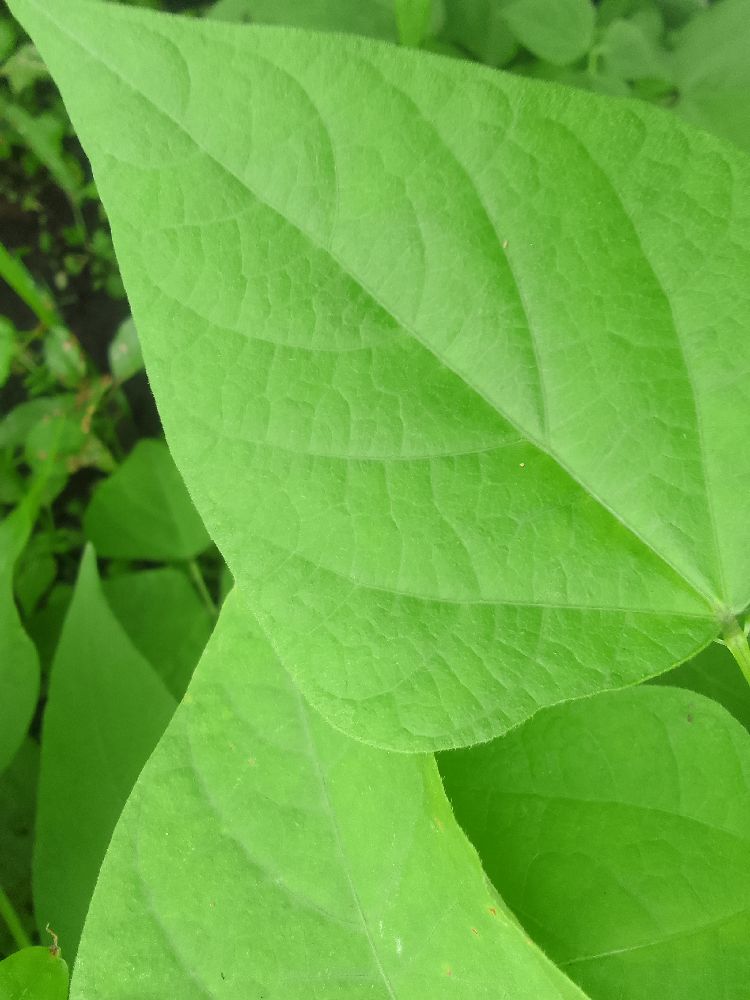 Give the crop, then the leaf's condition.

common bean, healthy
